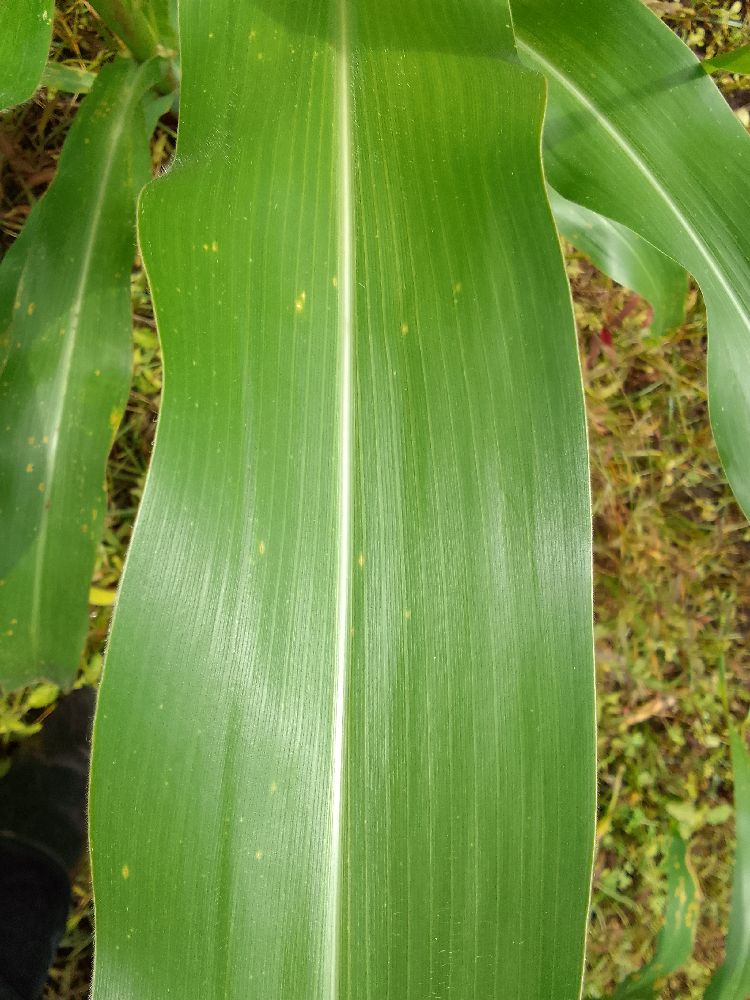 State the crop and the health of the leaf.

maize, healthy
